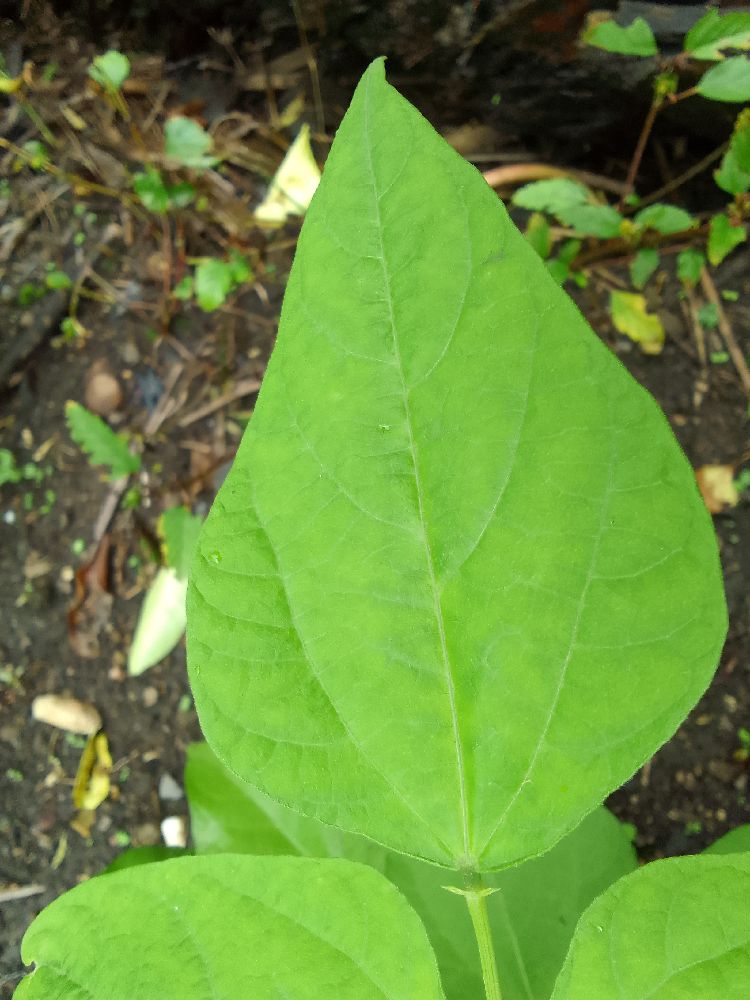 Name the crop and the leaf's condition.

common bean, healthy
